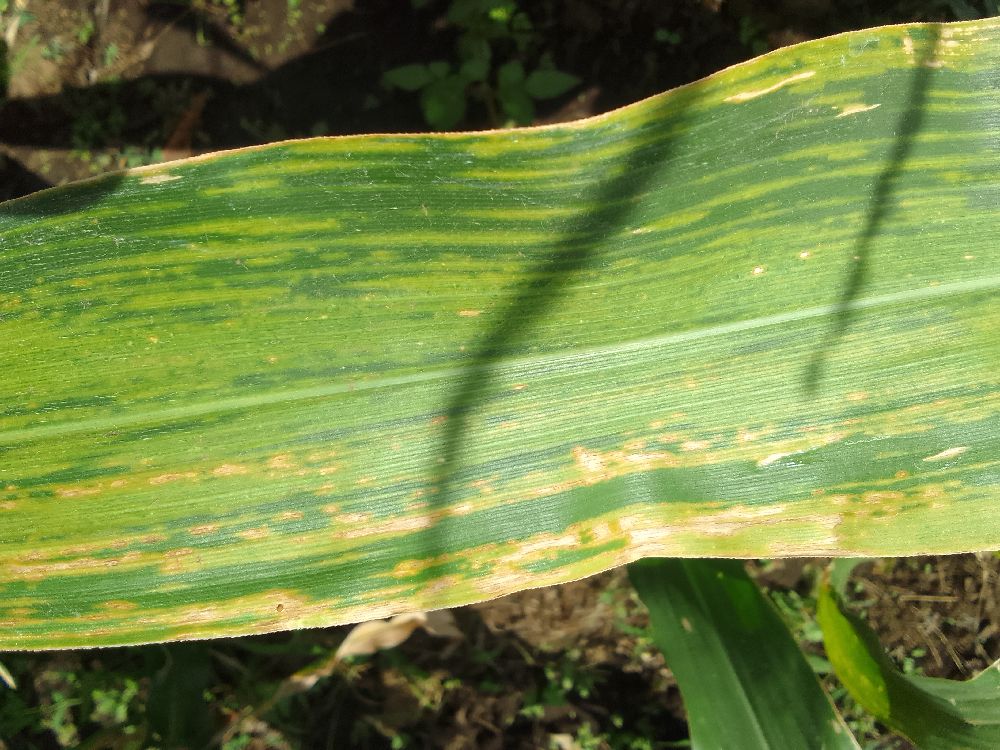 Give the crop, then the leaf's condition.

maize, maize lethal necrosis
